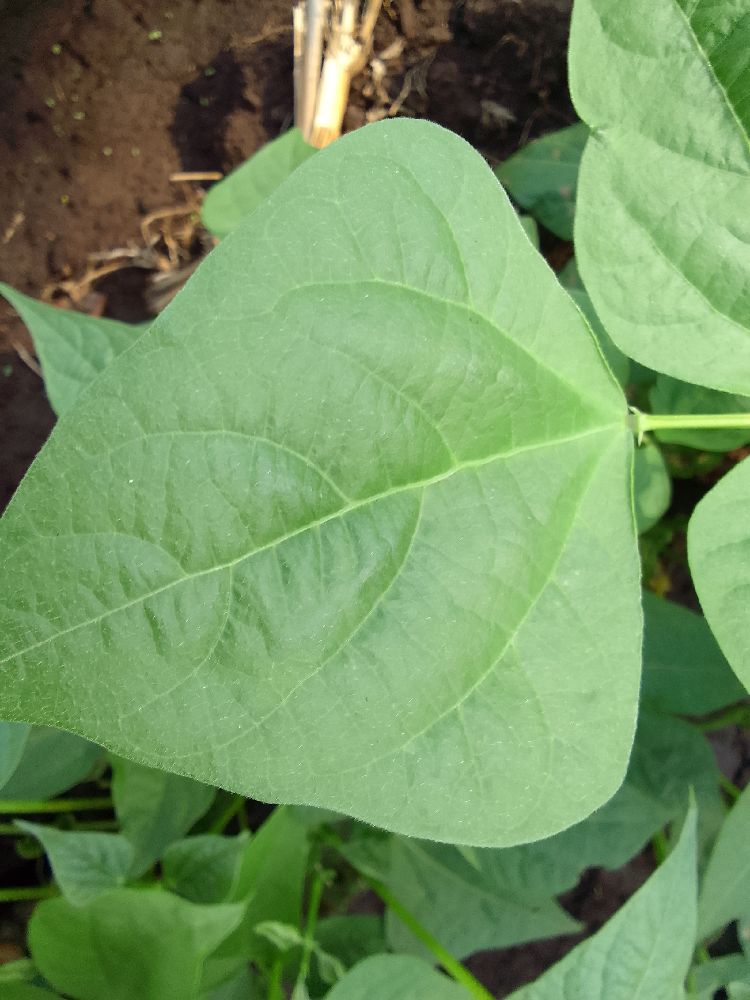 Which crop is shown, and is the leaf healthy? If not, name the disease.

common bean, healthy
